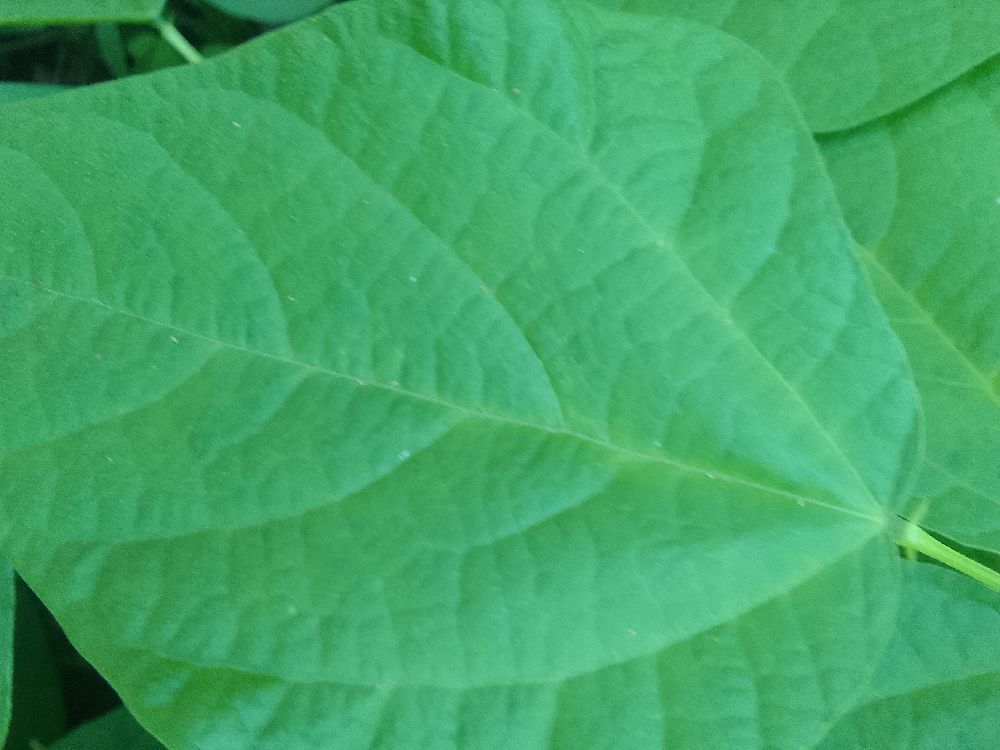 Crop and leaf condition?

common bean, healthy
